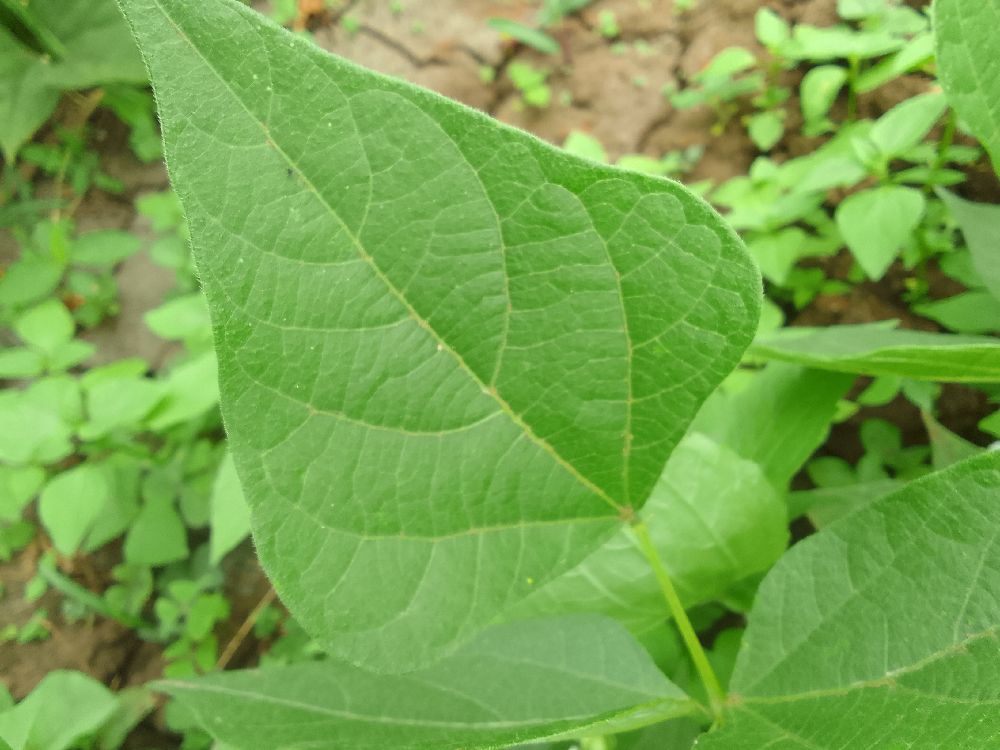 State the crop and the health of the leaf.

common bean, healthy
